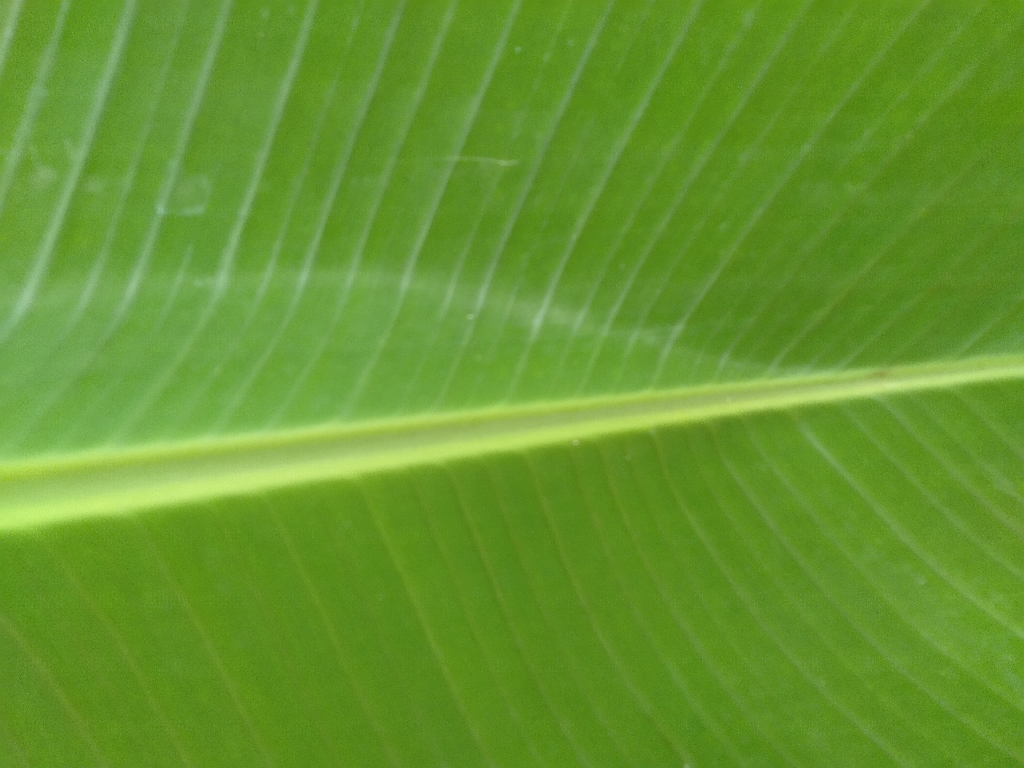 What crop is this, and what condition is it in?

banana, healthy
